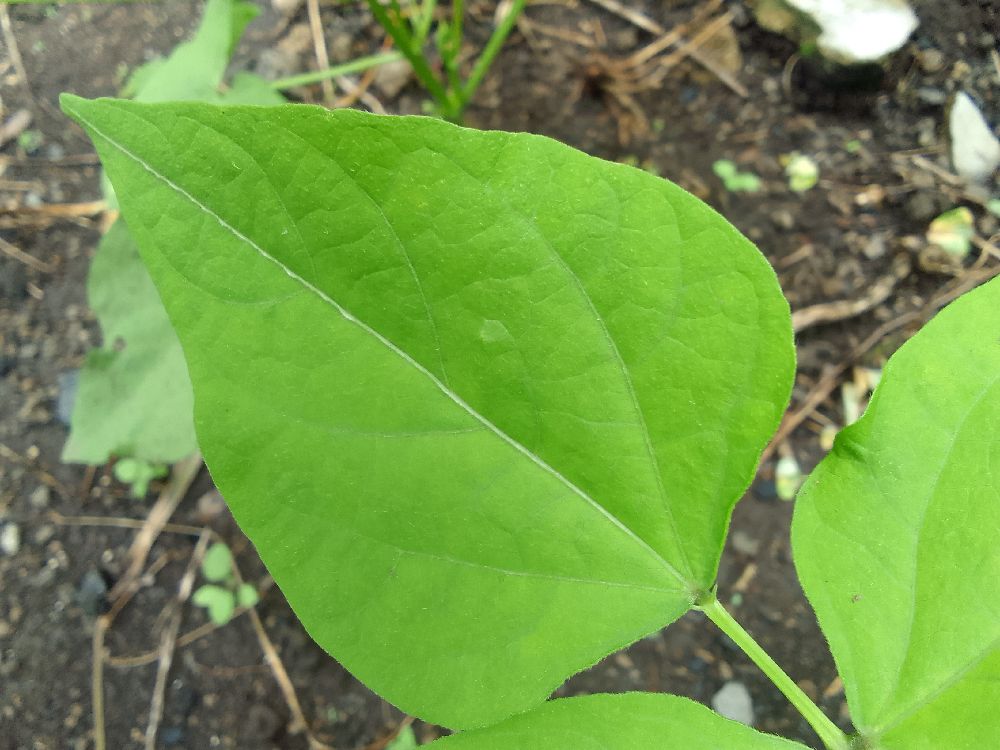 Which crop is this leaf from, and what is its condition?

common bean, healthy
